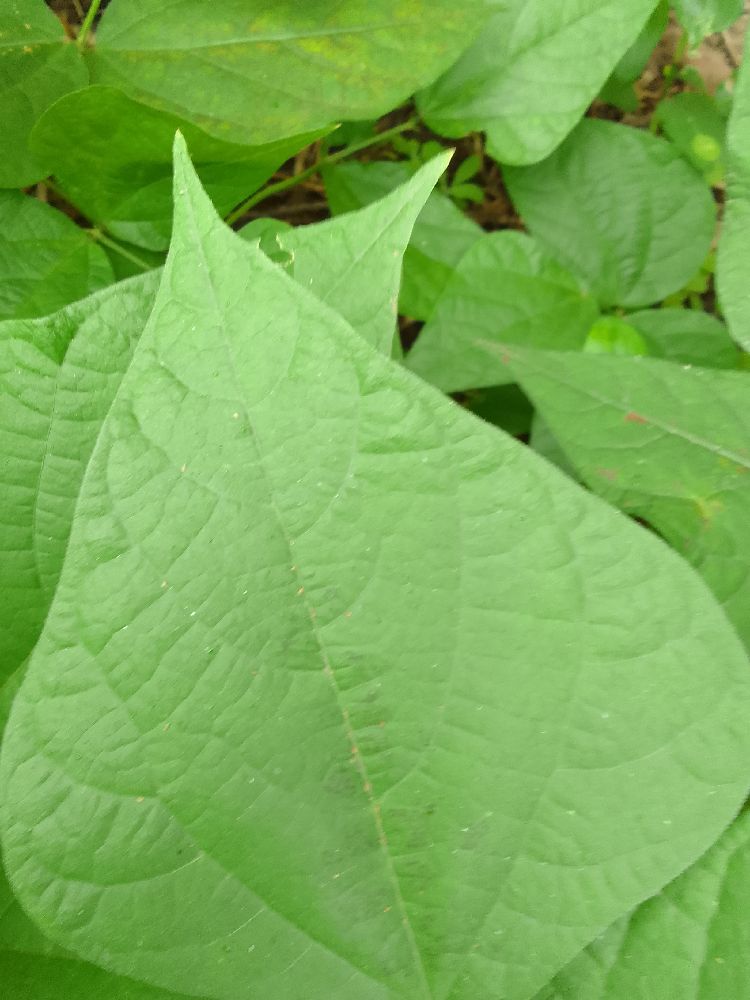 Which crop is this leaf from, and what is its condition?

common bean, healthy
